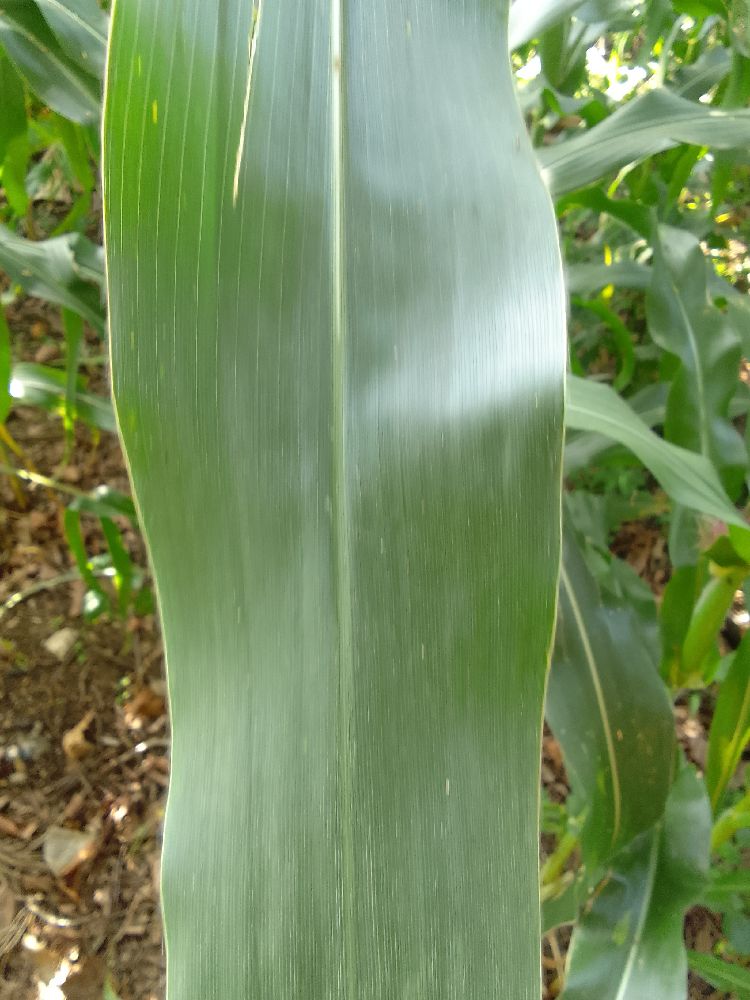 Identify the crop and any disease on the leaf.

maize, healthy
